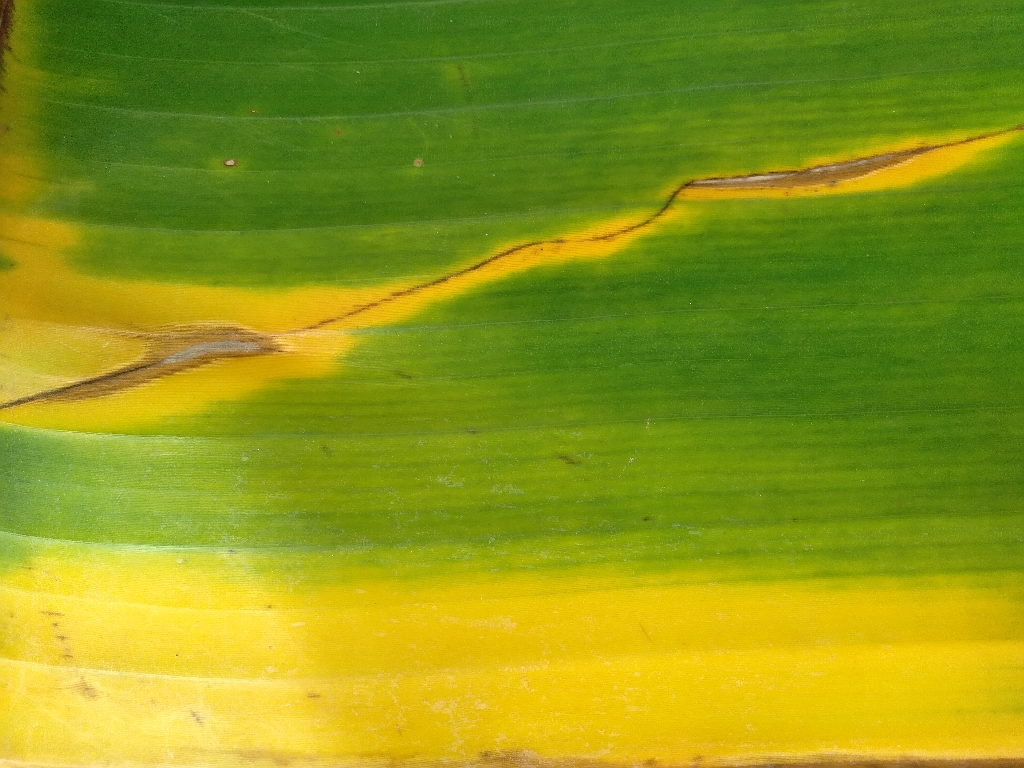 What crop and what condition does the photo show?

banana, fusarium wilt race 1
